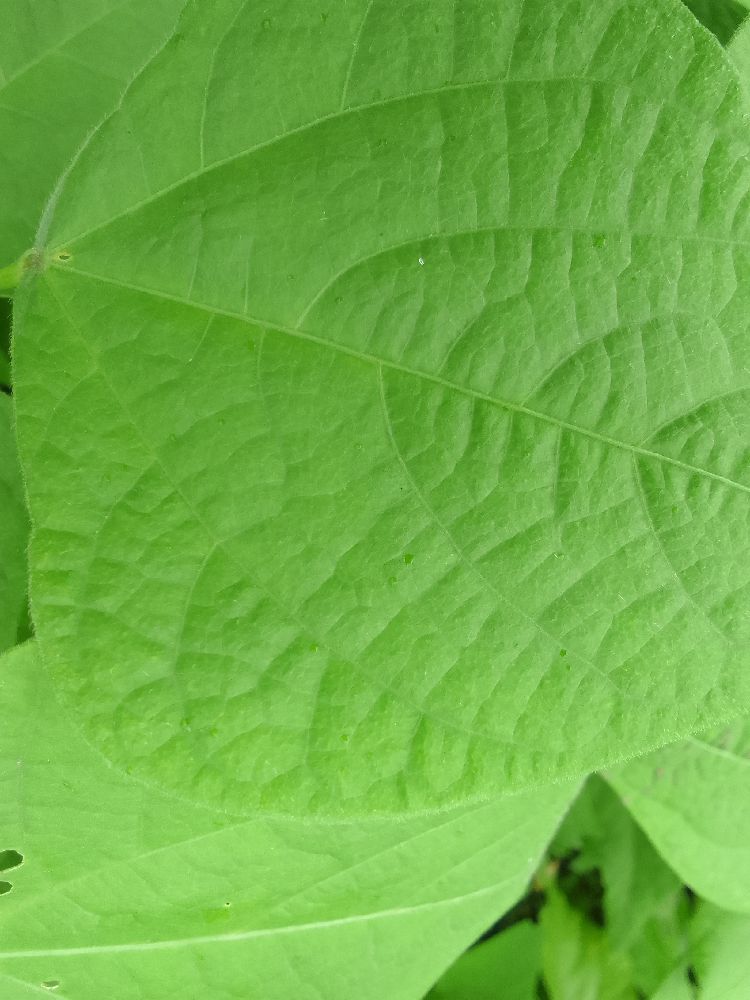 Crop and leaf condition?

common bean, healthy
